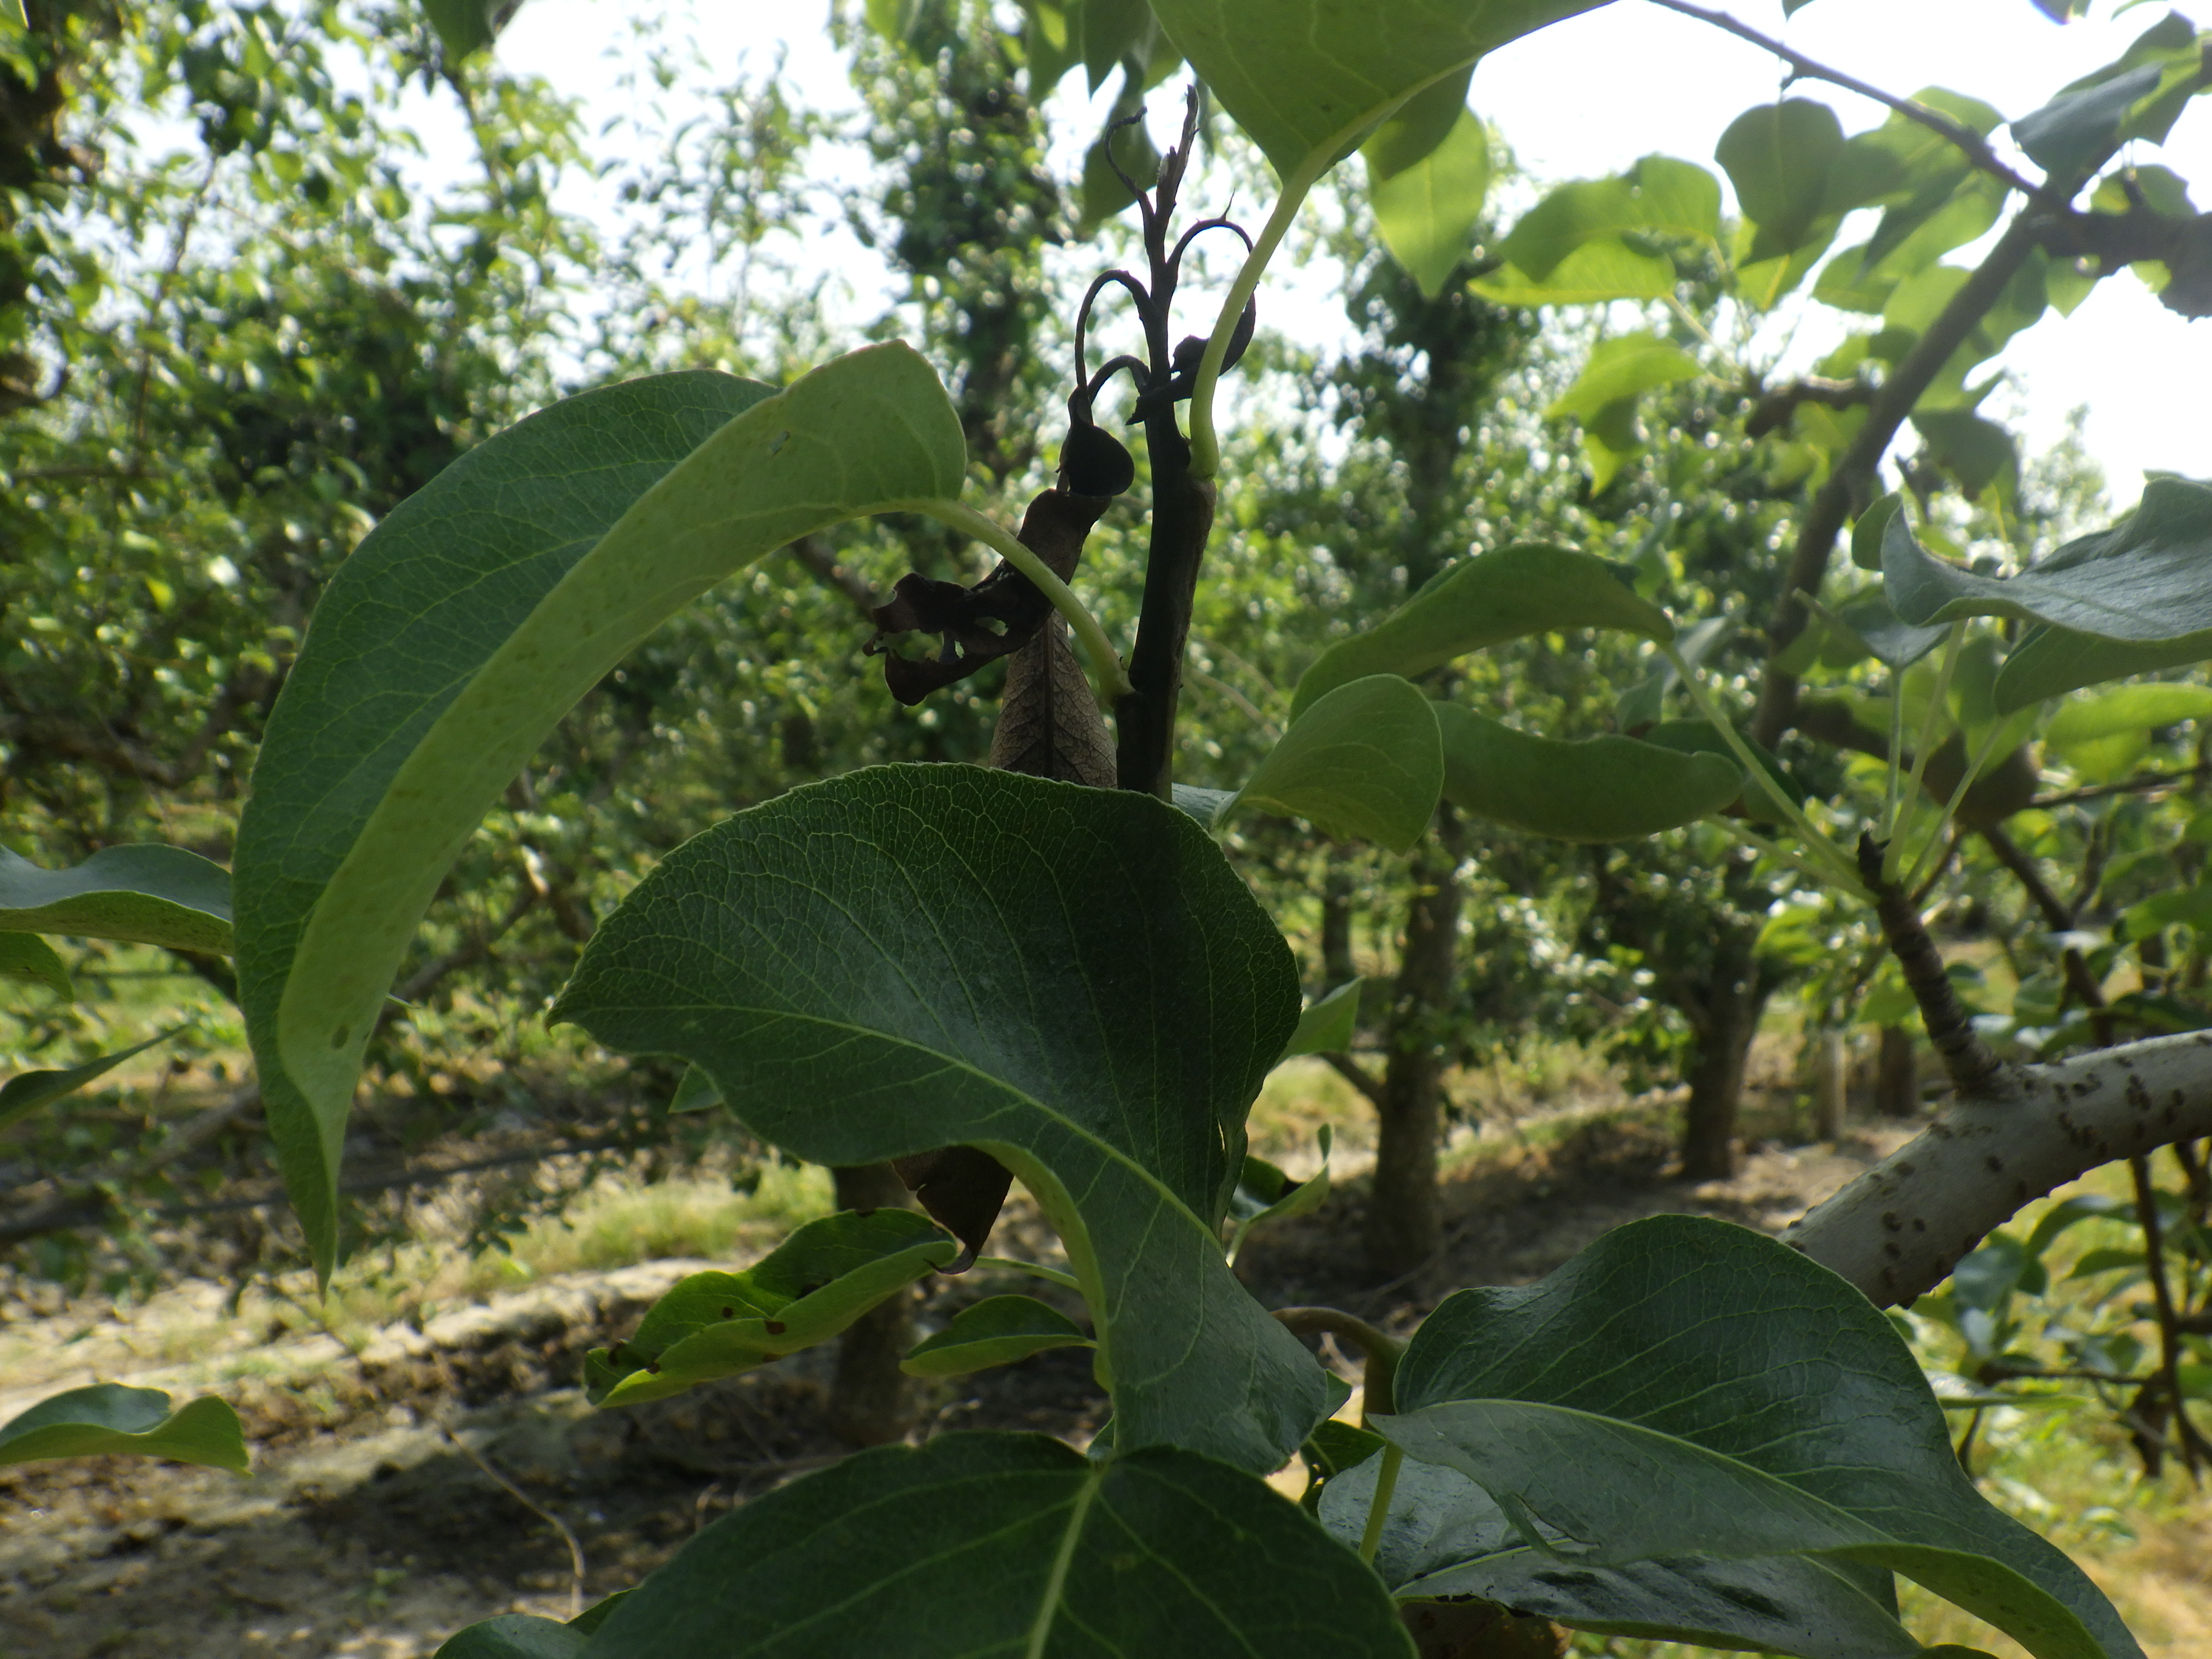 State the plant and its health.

pear, fire blight, mechanical damage
